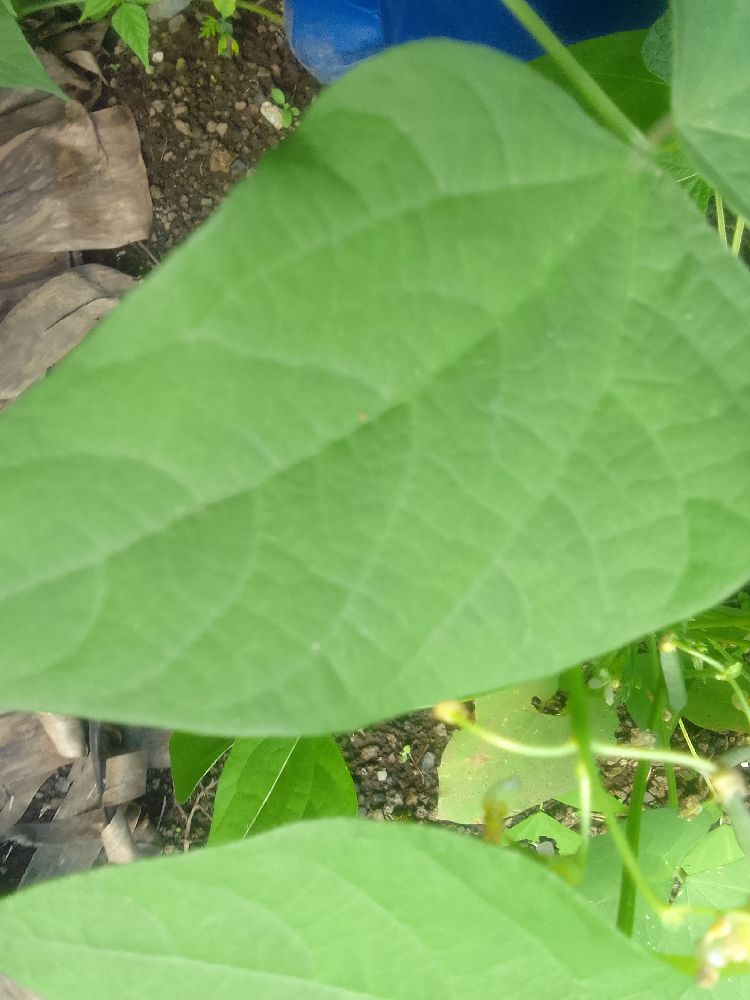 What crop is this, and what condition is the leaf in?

common bean, healthy
